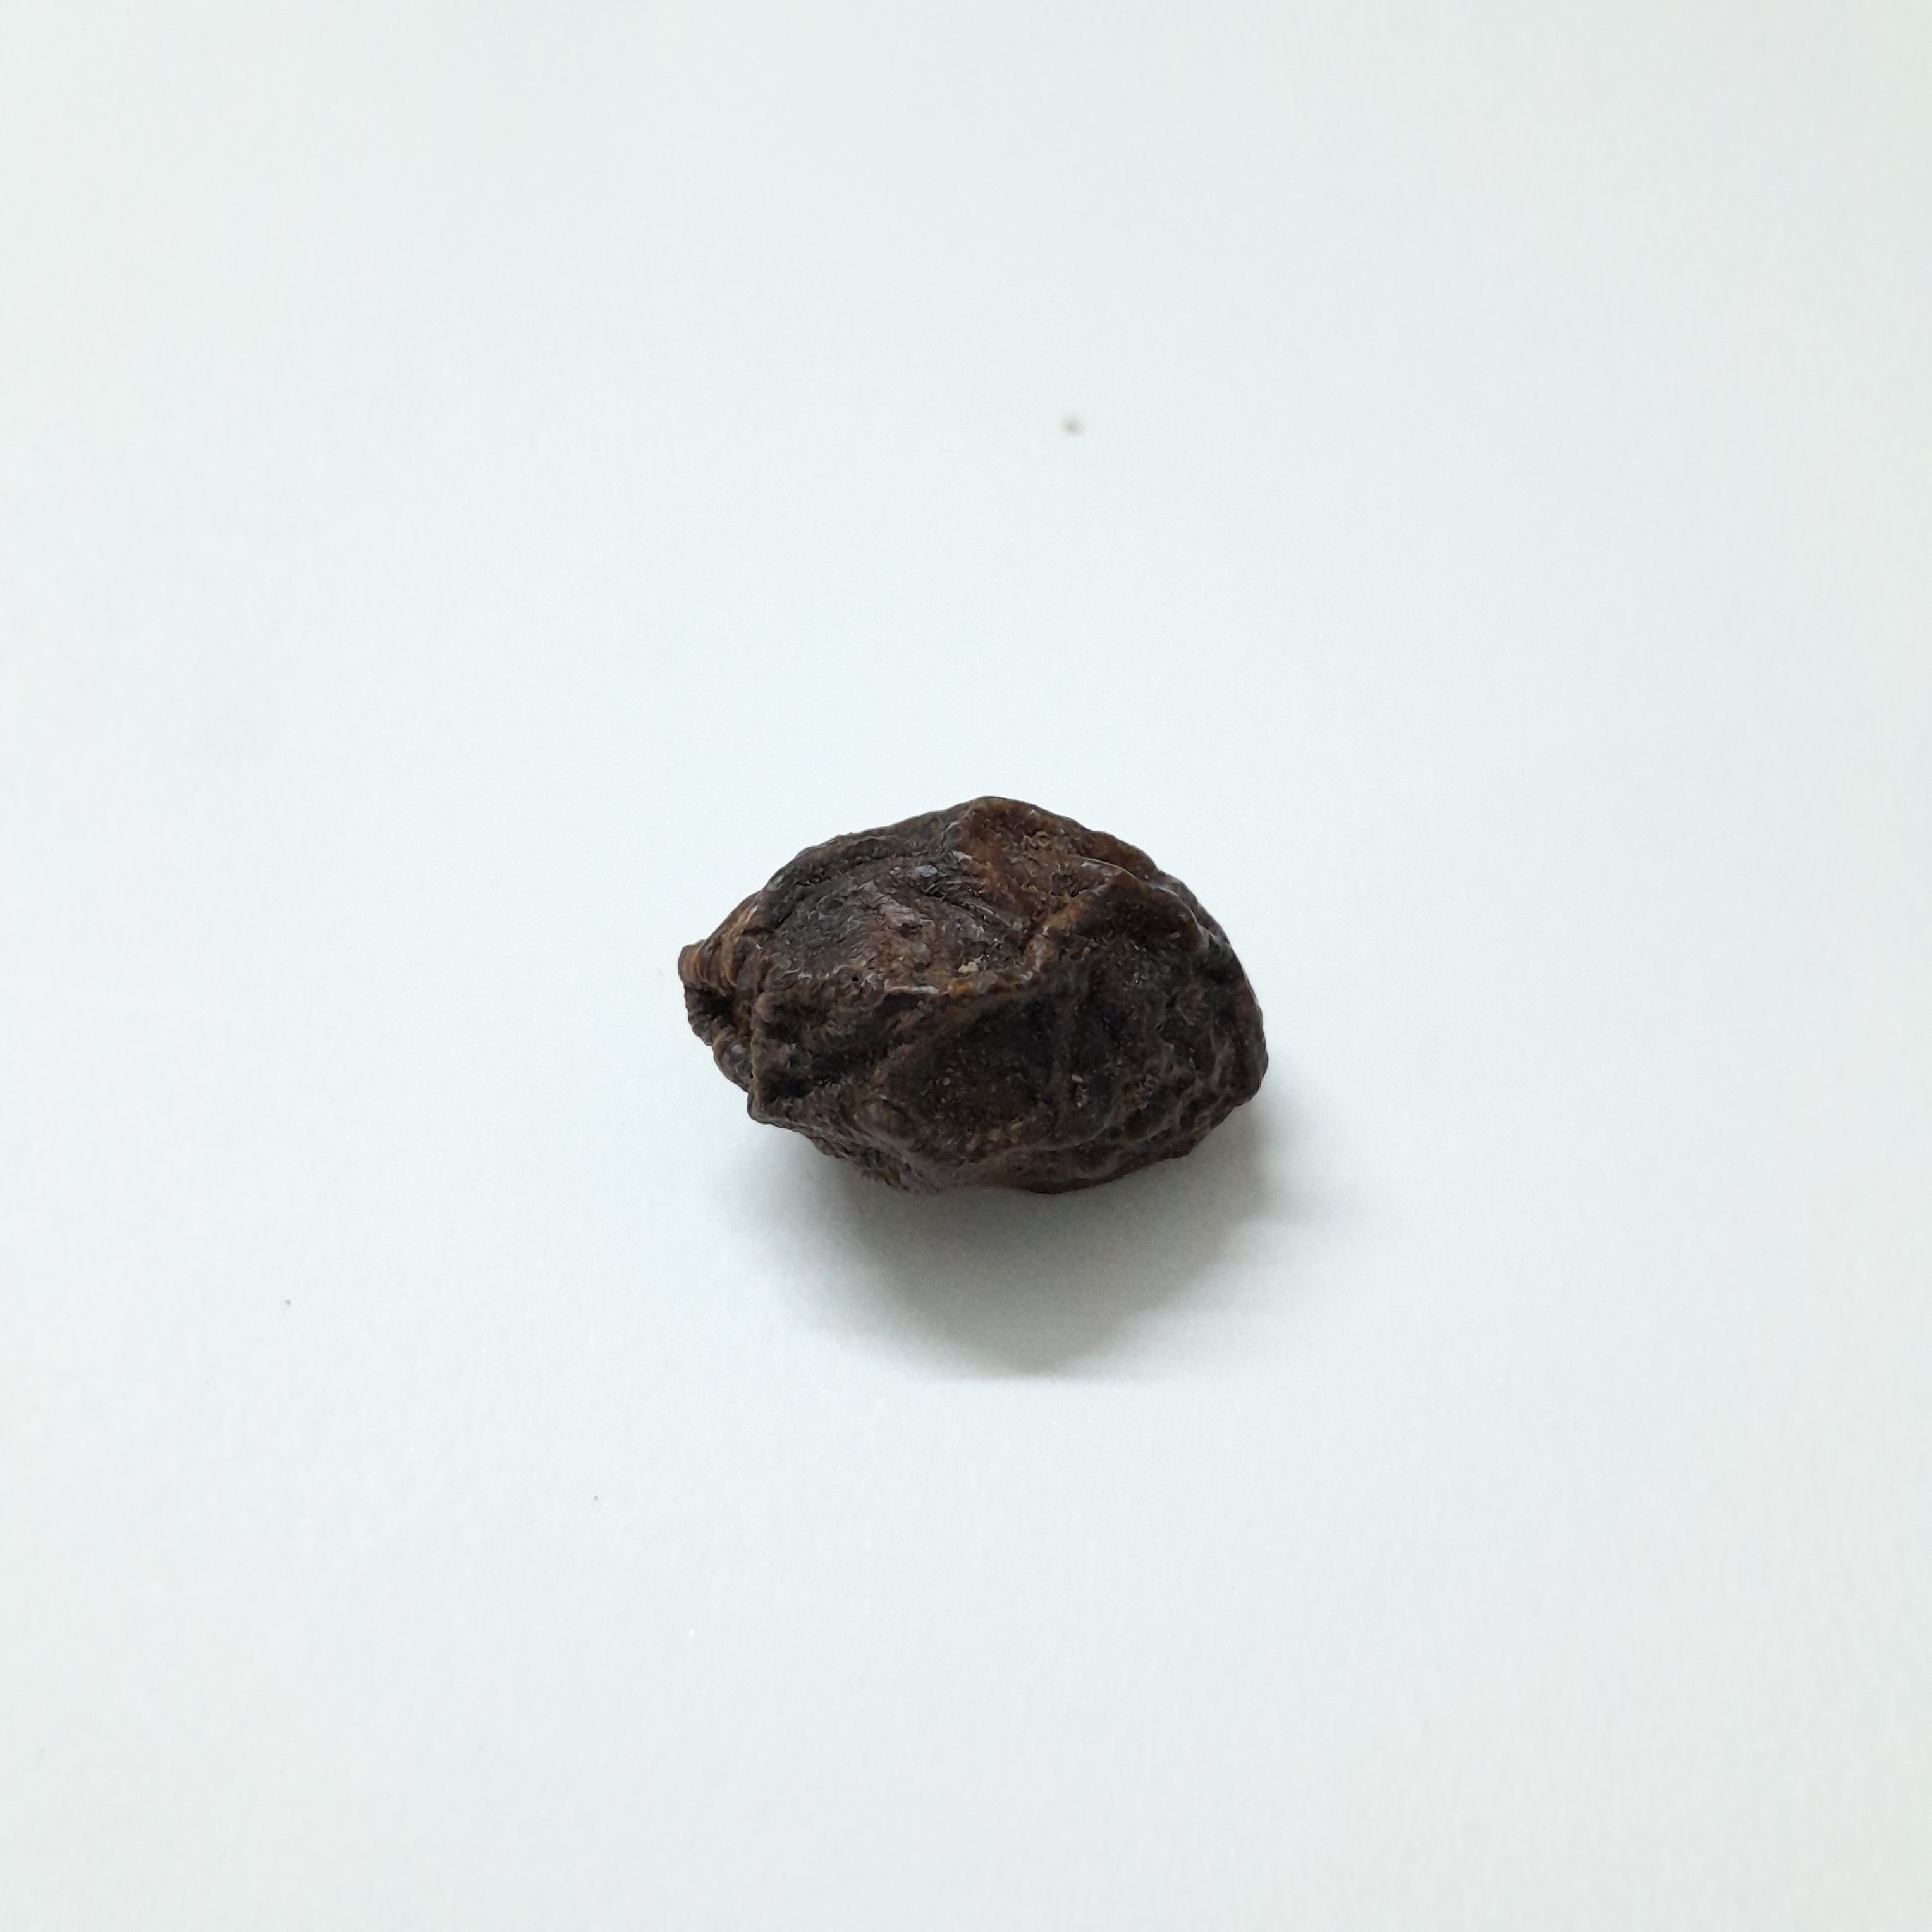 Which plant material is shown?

kadukharik
